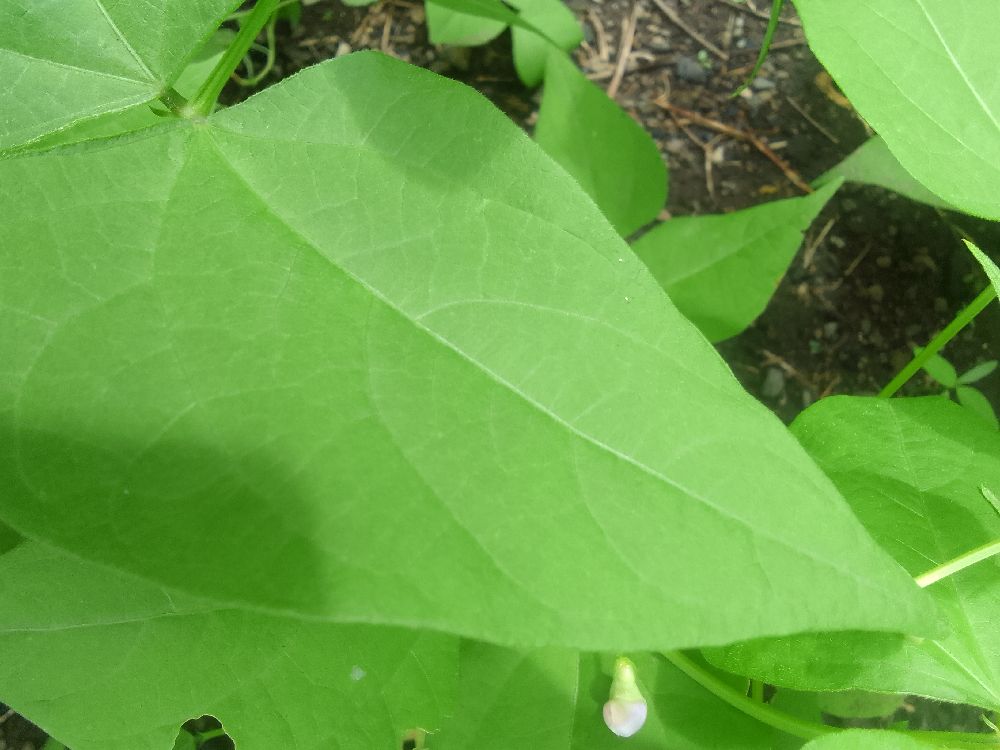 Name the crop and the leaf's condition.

common bean, healthy
